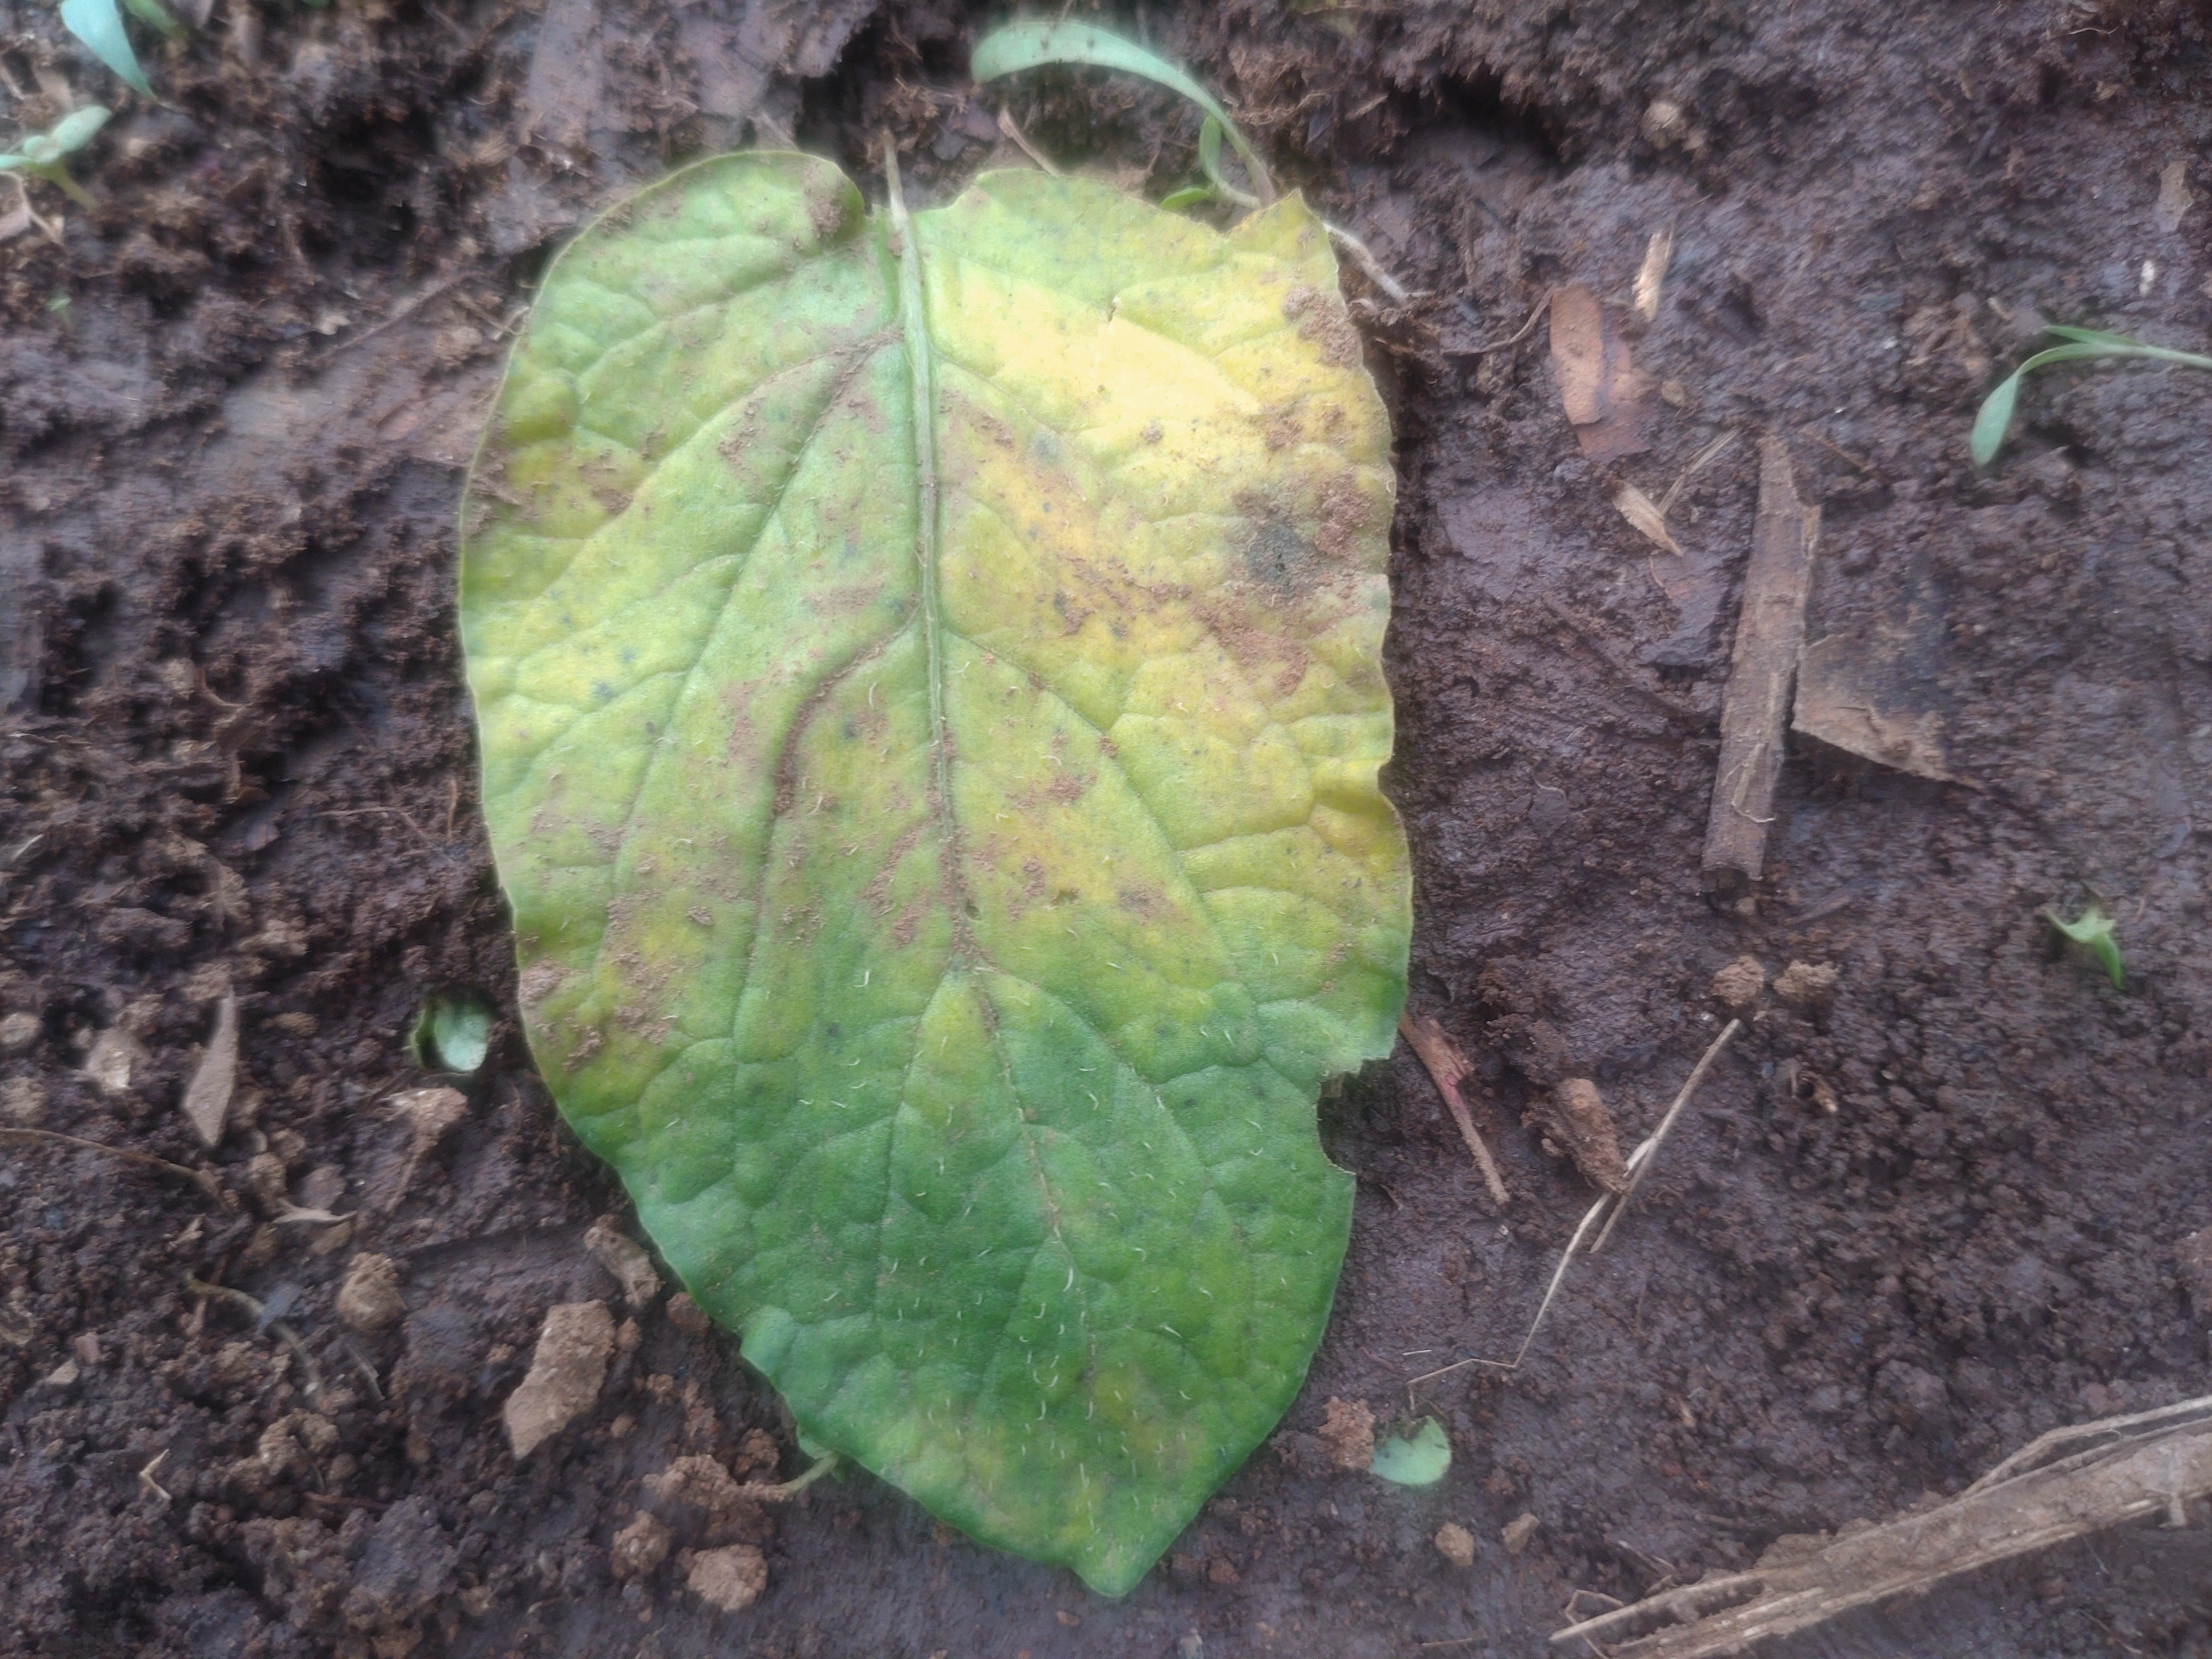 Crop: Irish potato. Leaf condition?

late blight
